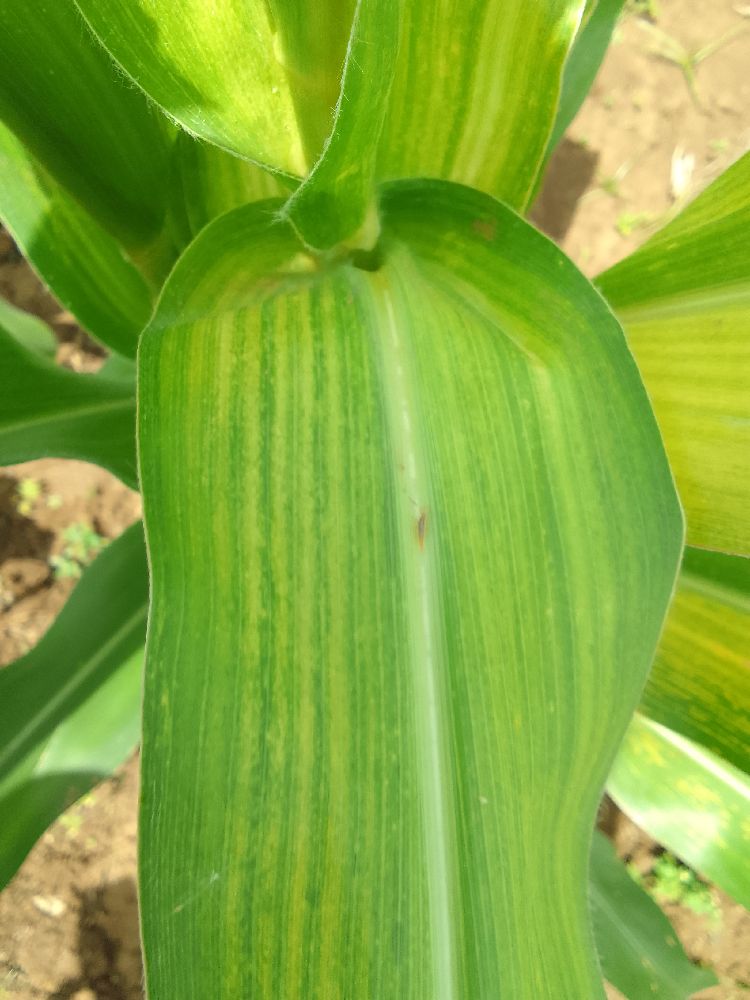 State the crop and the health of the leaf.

maize, maize lethal necrosis
